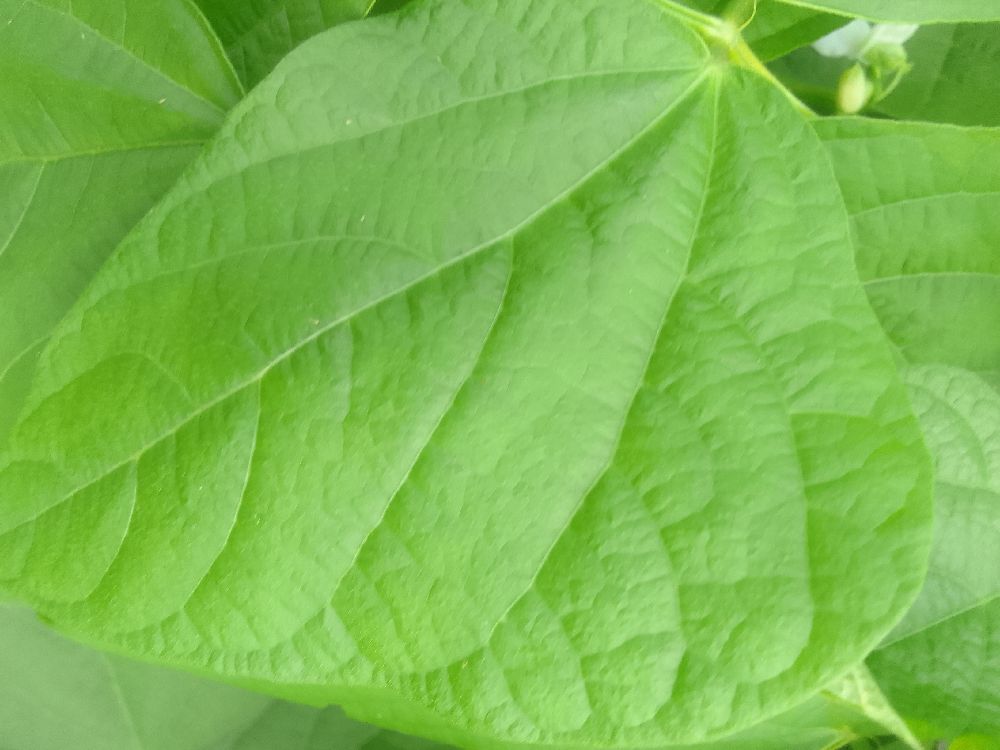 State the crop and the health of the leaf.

common bean, healthy
